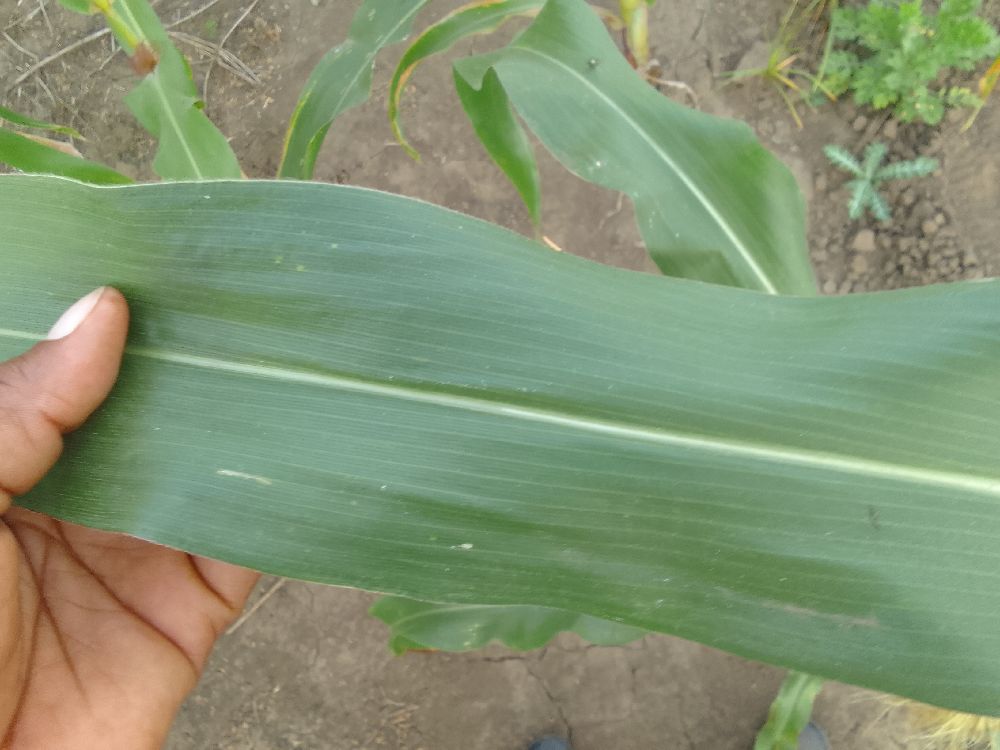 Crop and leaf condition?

maize, healthy
